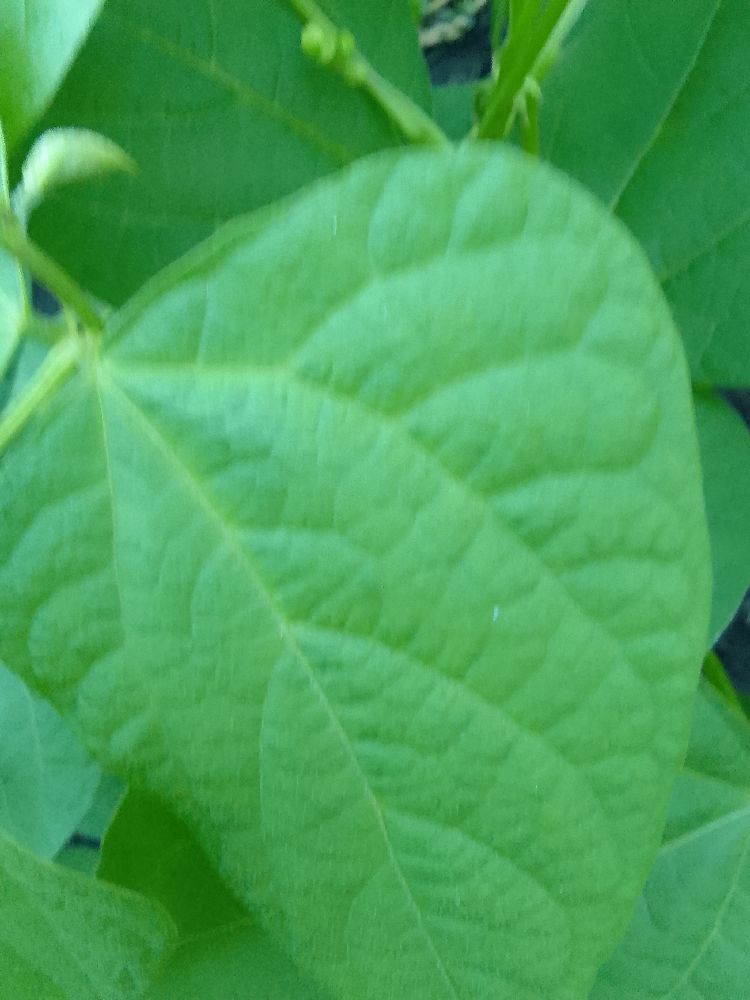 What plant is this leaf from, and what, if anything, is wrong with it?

common bean, healthy
